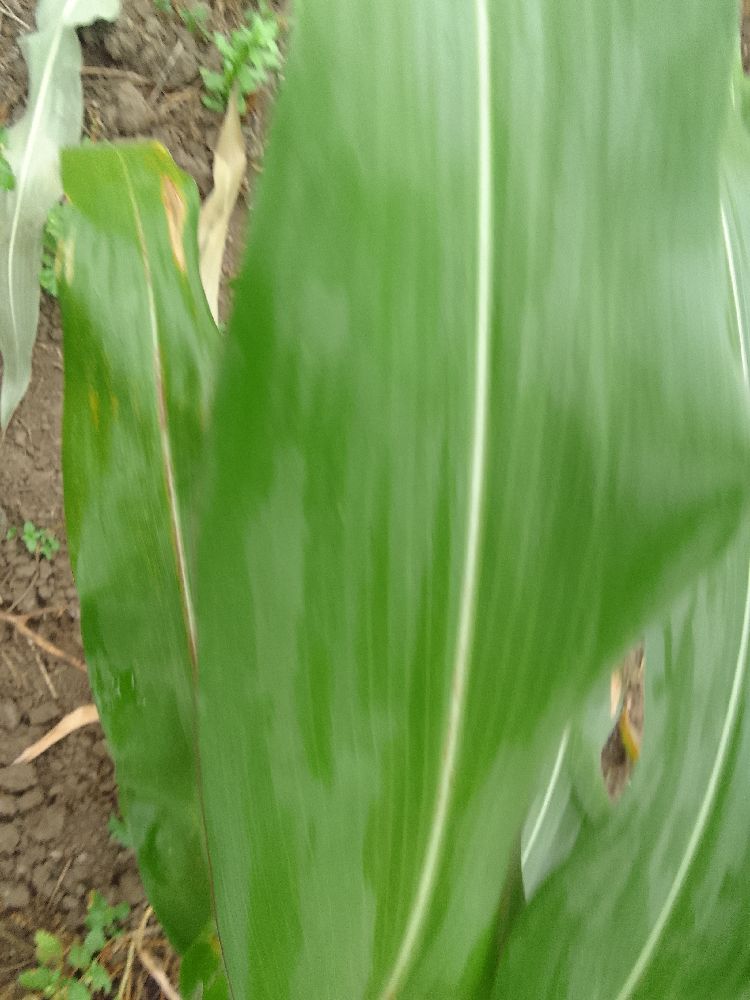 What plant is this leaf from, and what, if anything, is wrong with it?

maize, healthy
